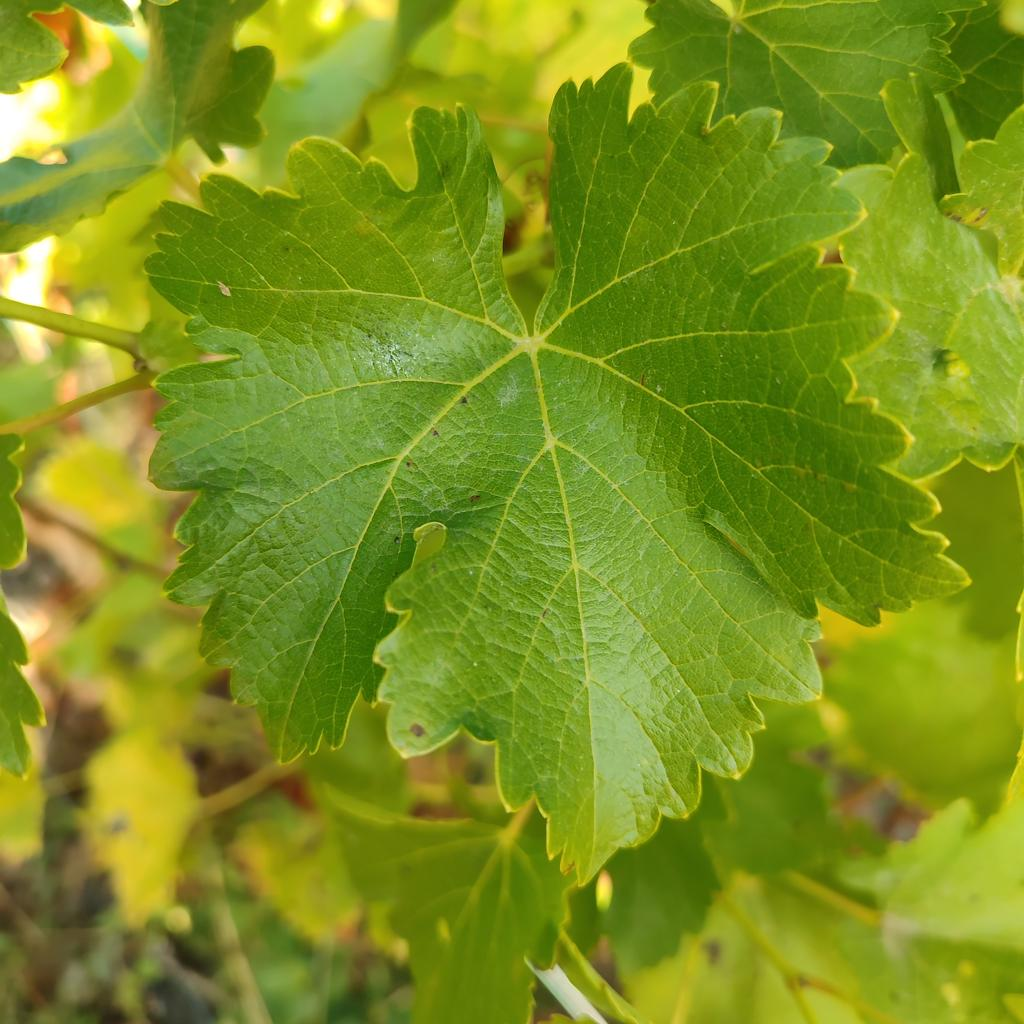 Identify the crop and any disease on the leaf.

grapevine, powdery mildew
